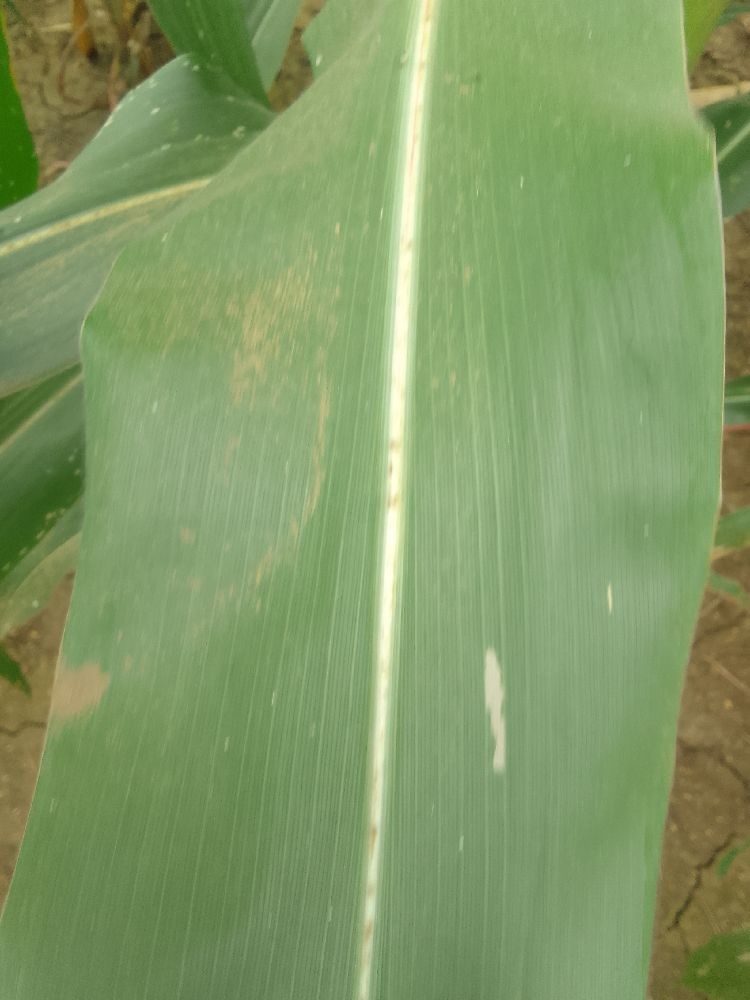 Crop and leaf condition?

maize, healthy
